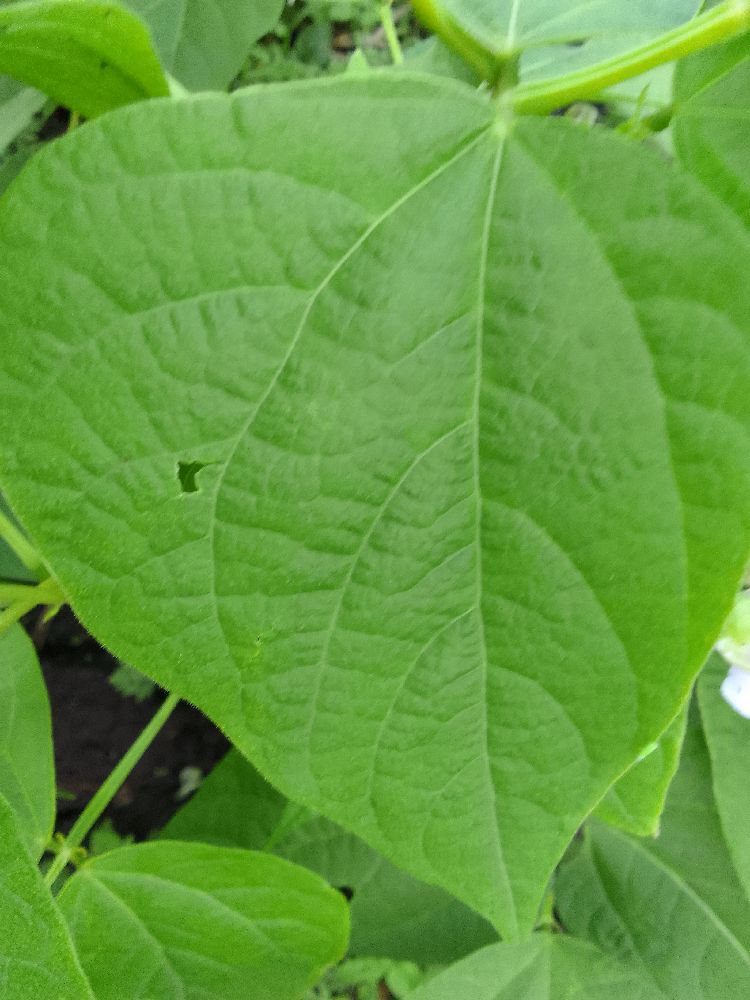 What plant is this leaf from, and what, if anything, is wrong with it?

common bean, healthy
